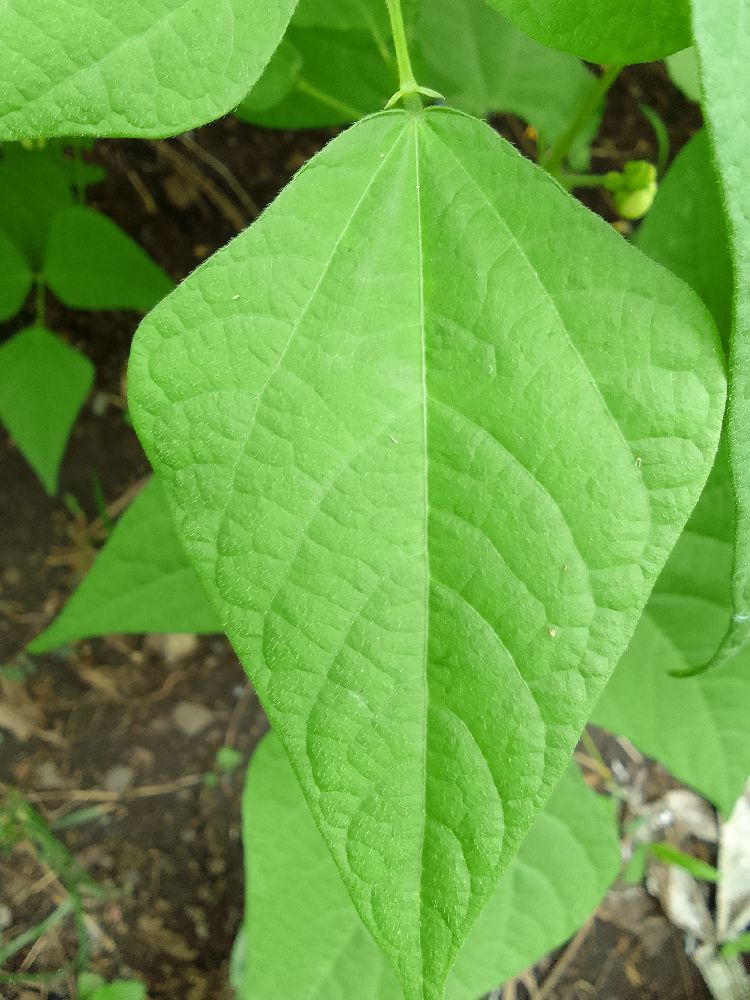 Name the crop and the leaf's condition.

common bean, healthy
